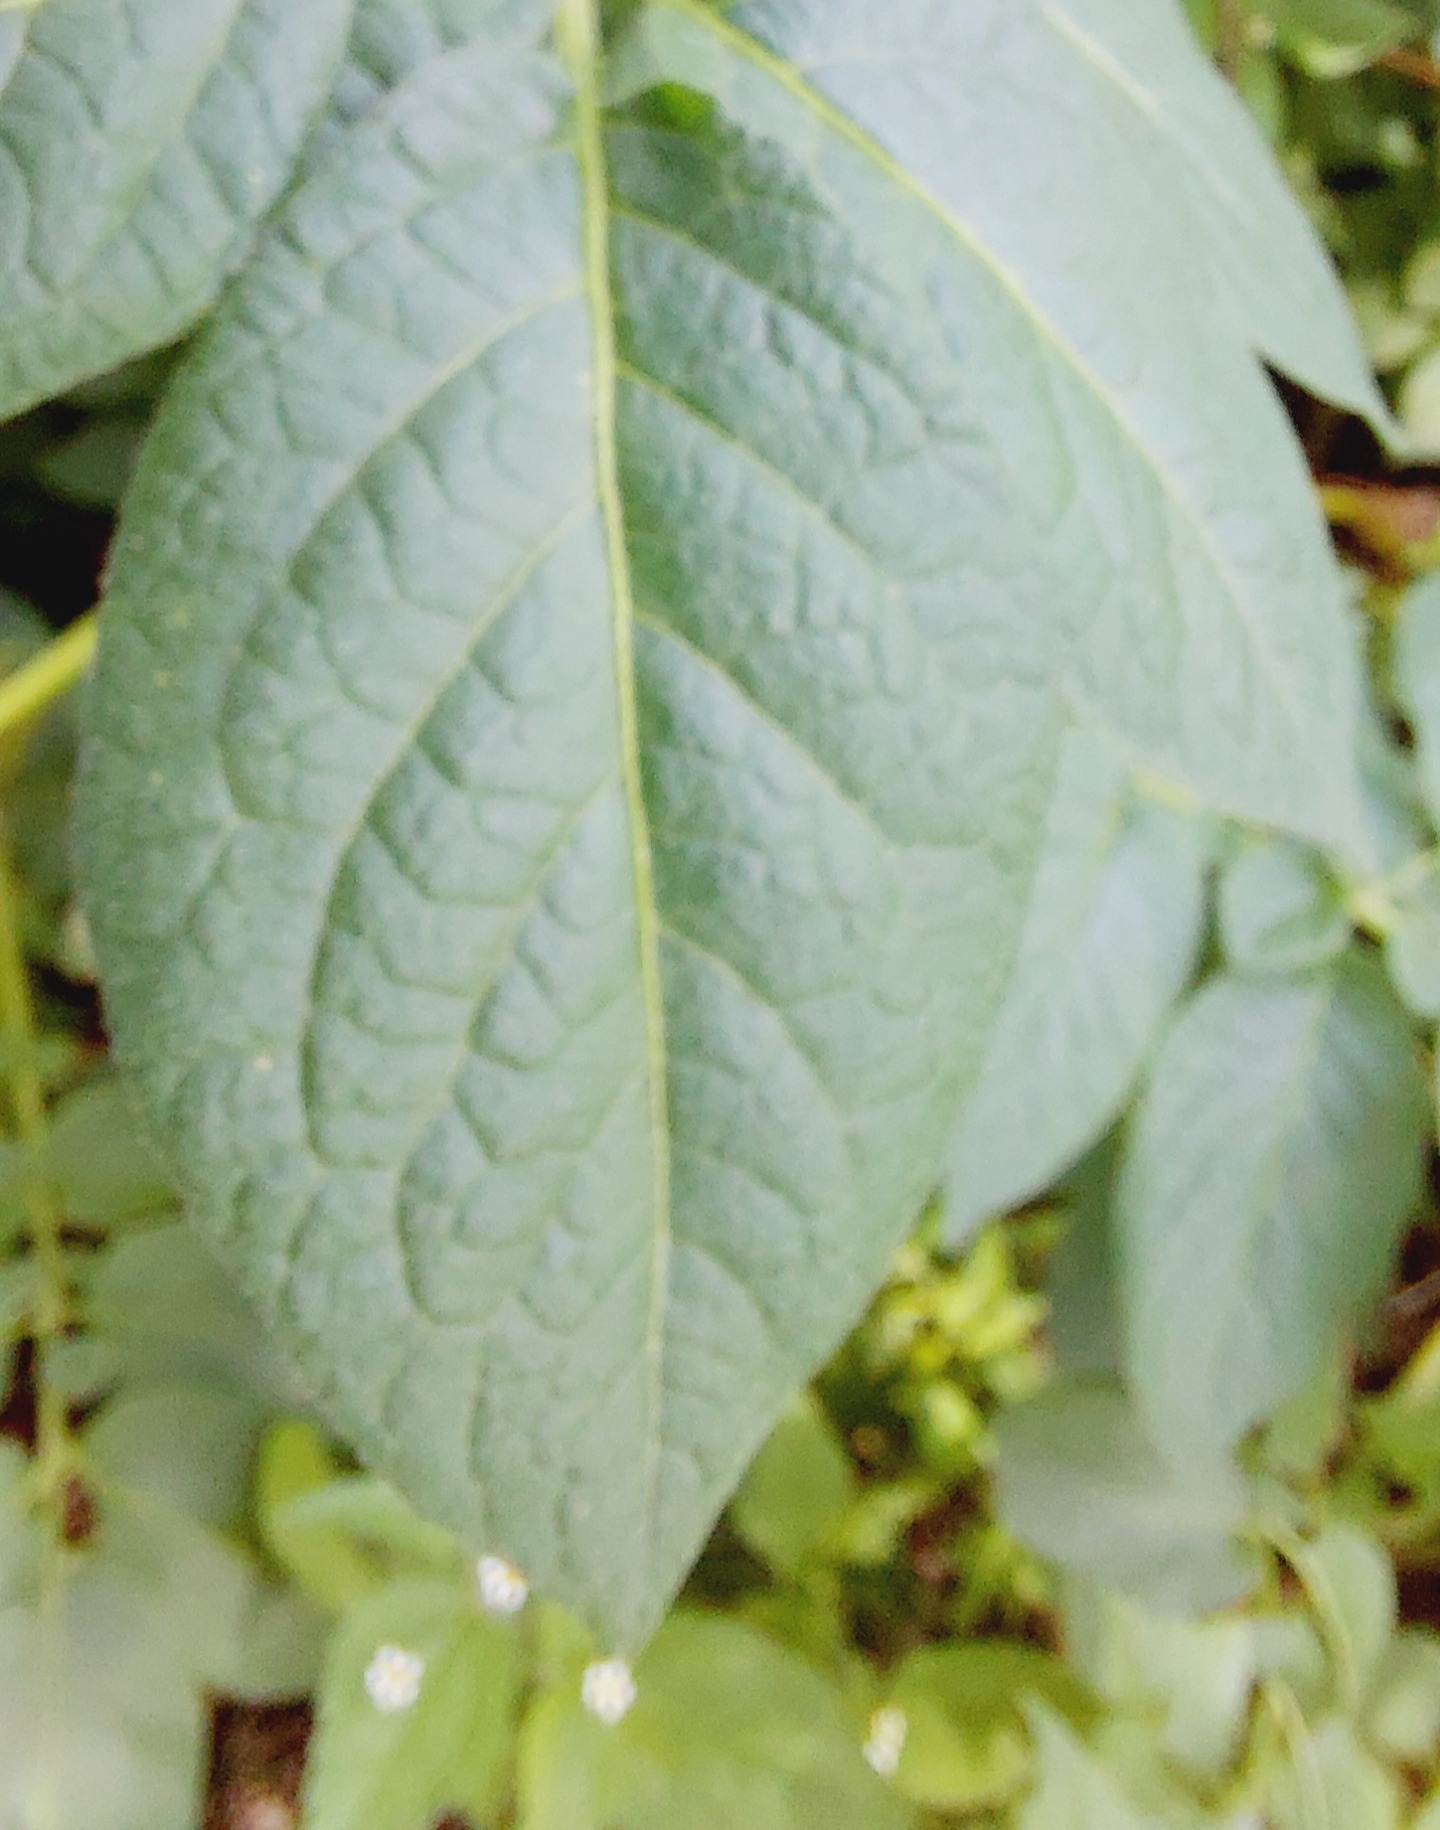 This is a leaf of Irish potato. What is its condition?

healthy
